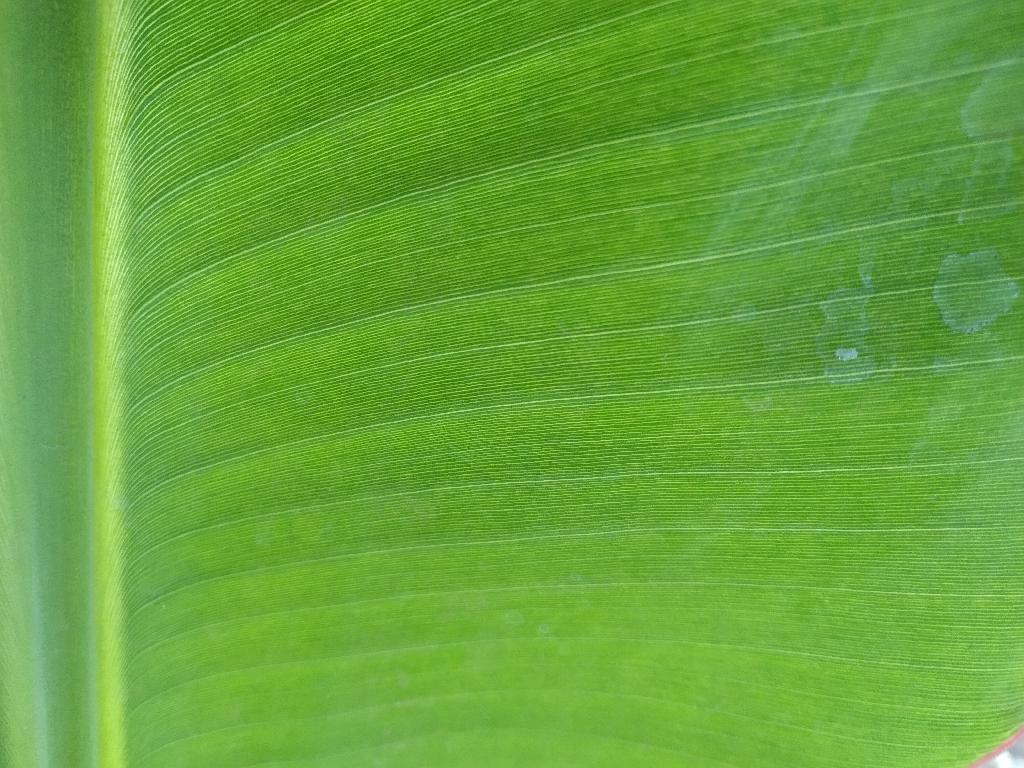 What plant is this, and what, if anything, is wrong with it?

banana, healthy
